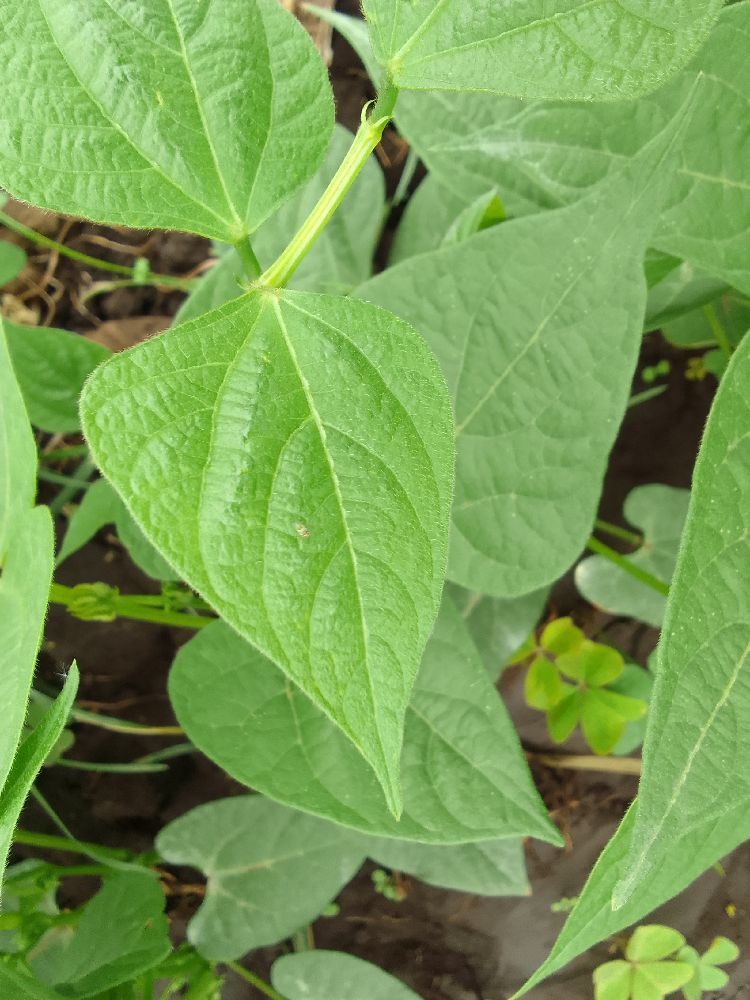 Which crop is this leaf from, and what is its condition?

common bean, healthy
